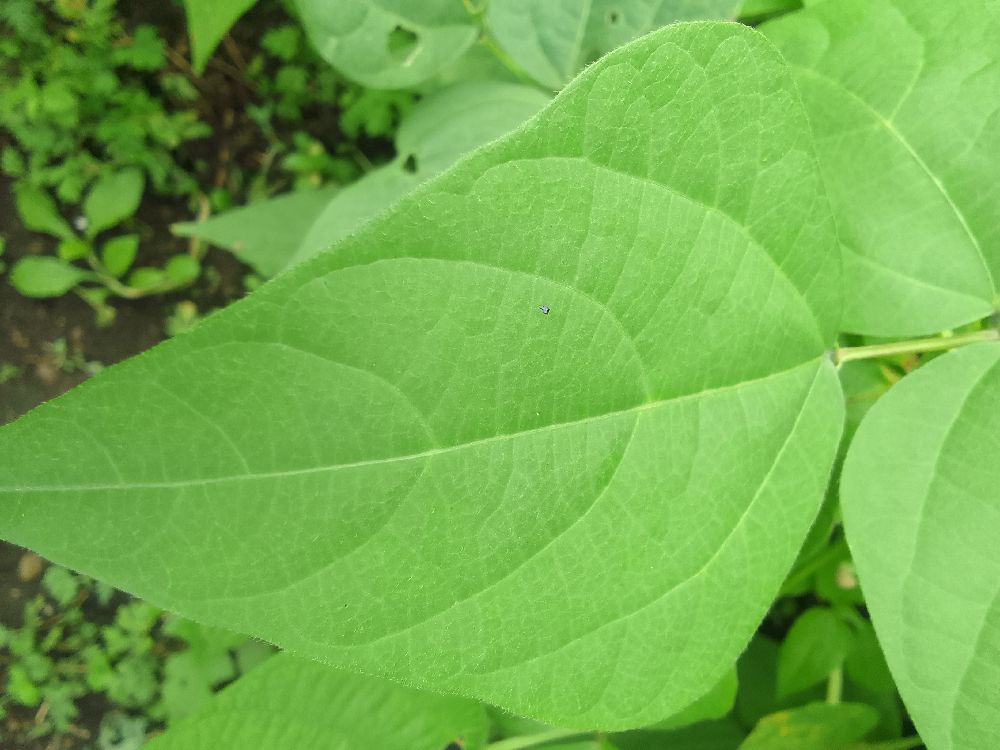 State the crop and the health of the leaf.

common bean, healthy
